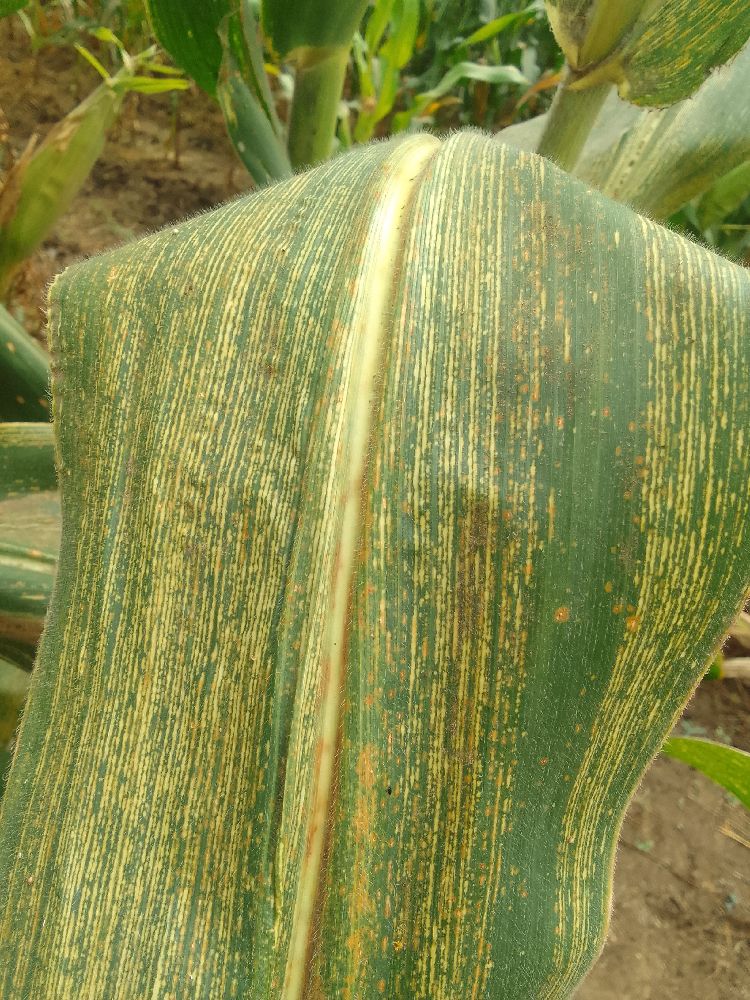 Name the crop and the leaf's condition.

maize, maize streak virus
